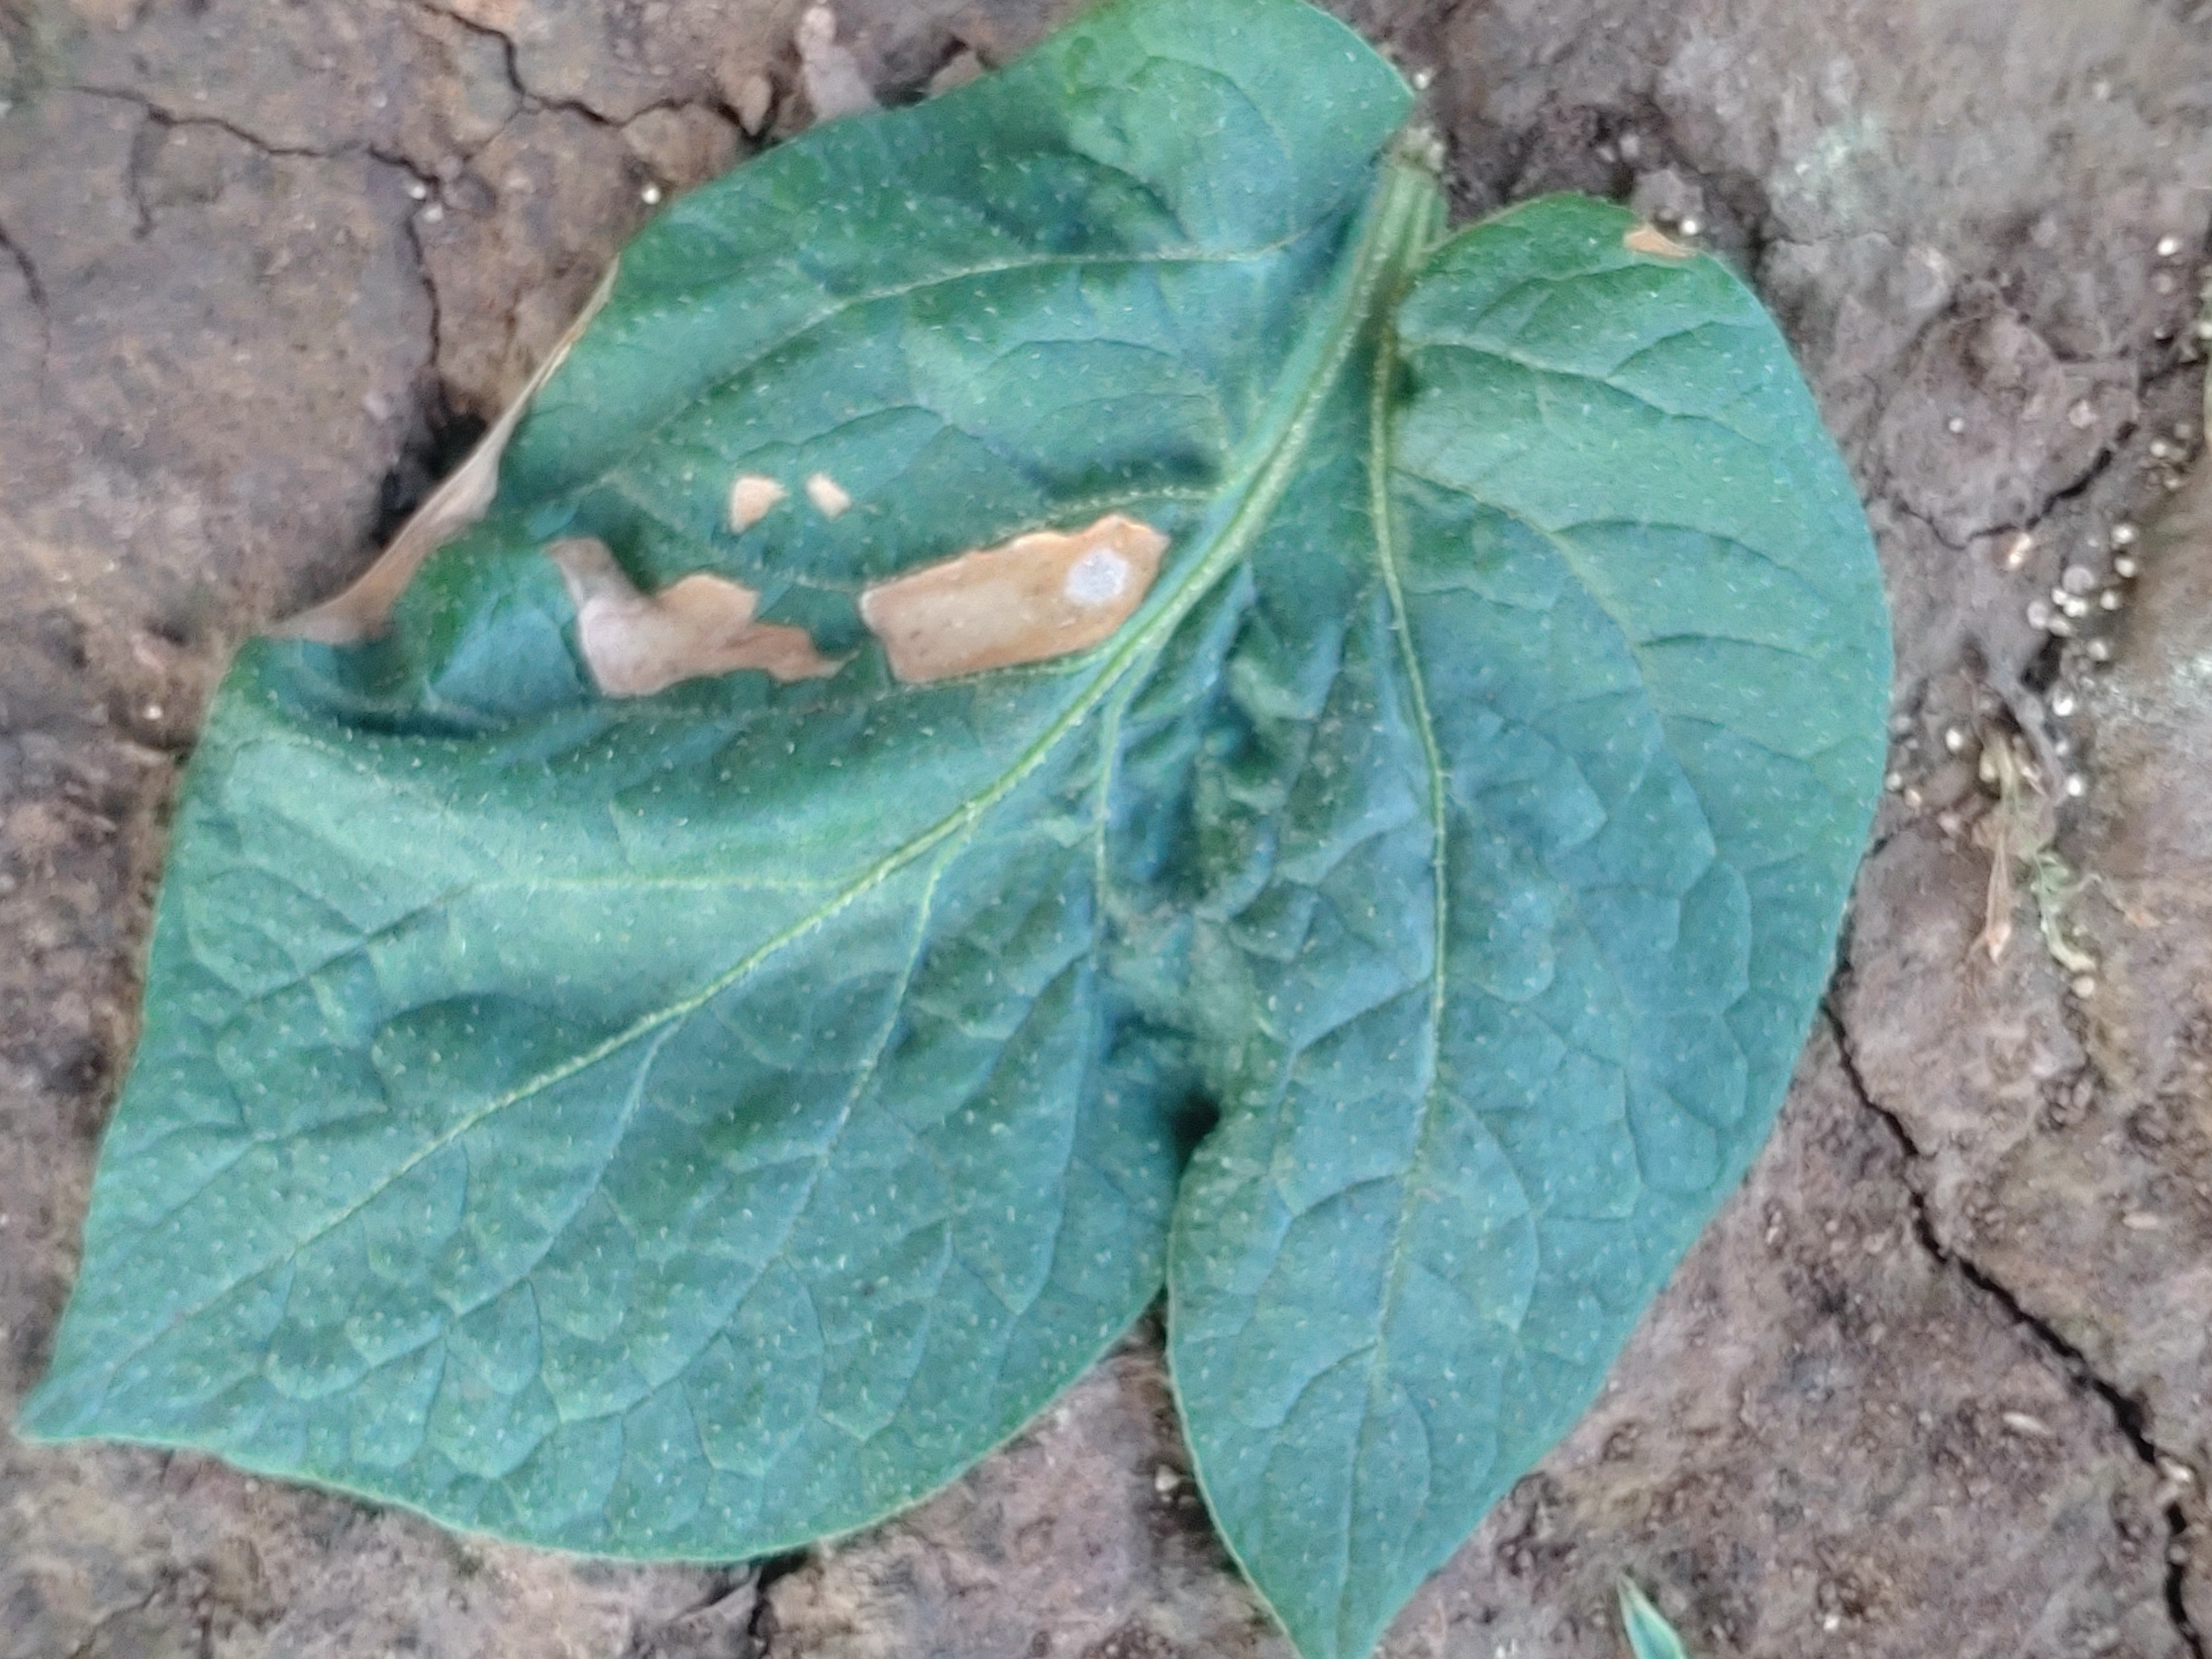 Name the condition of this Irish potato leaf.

early blight
